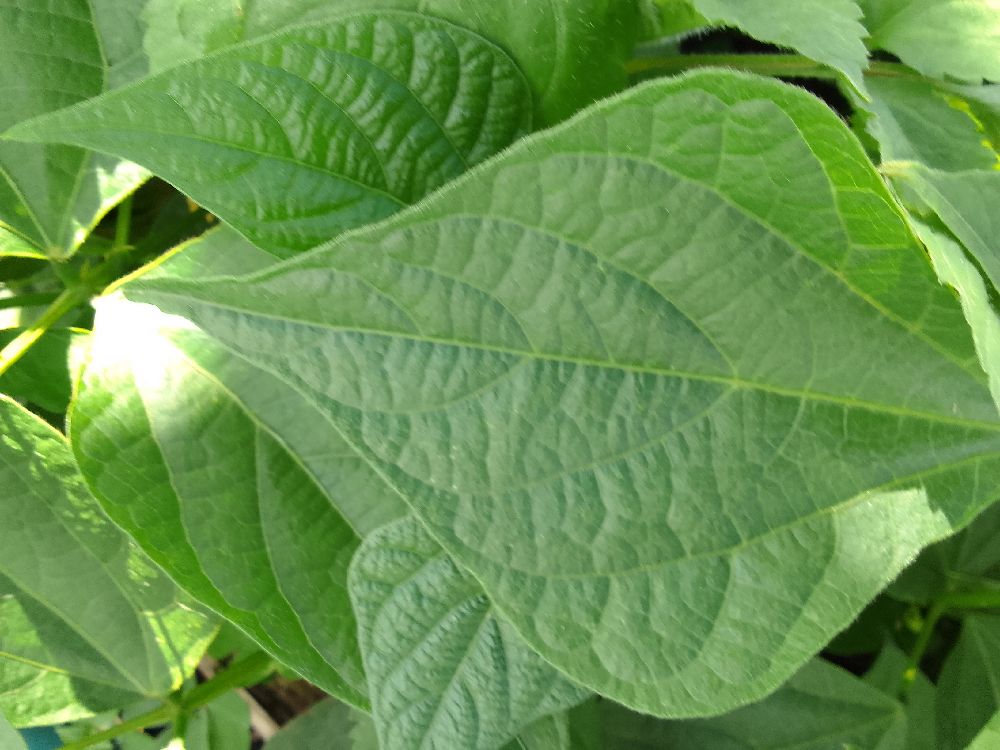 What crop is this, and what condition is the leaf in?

common bean, healthy
